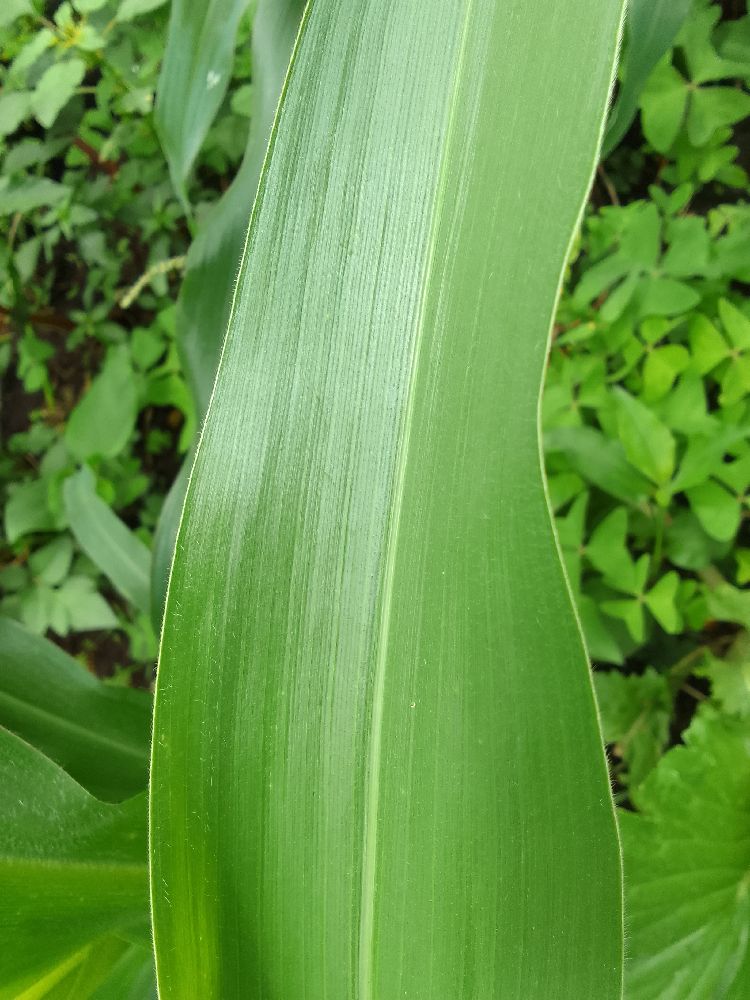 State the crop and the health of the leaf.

common bean, healthy
